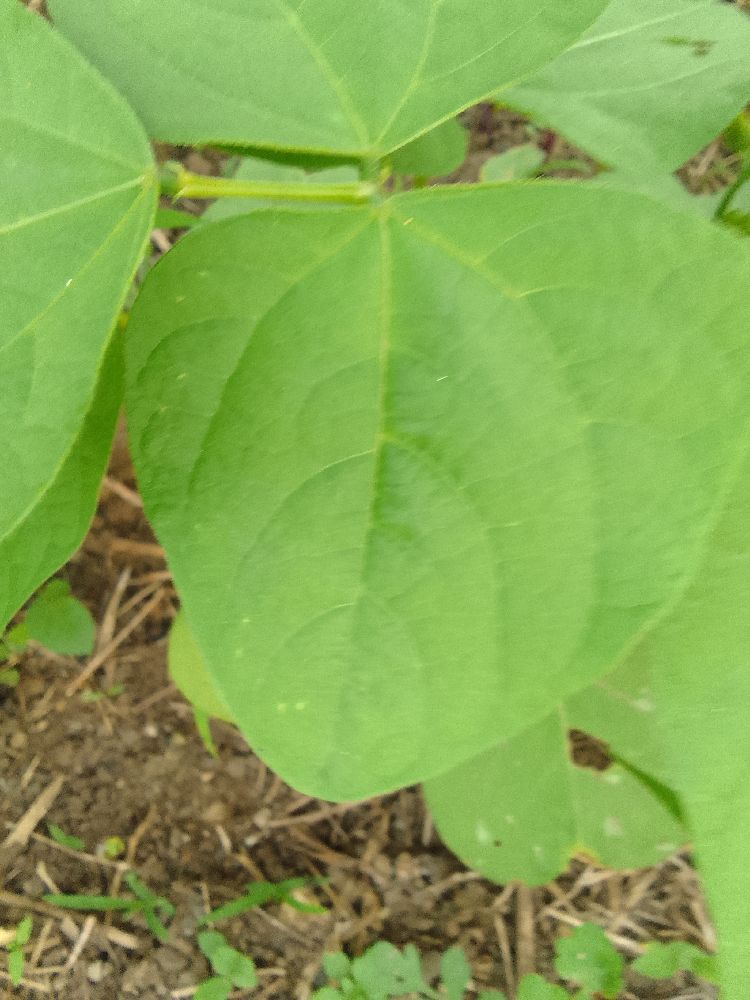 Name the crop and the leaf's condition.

common bean, healthy
